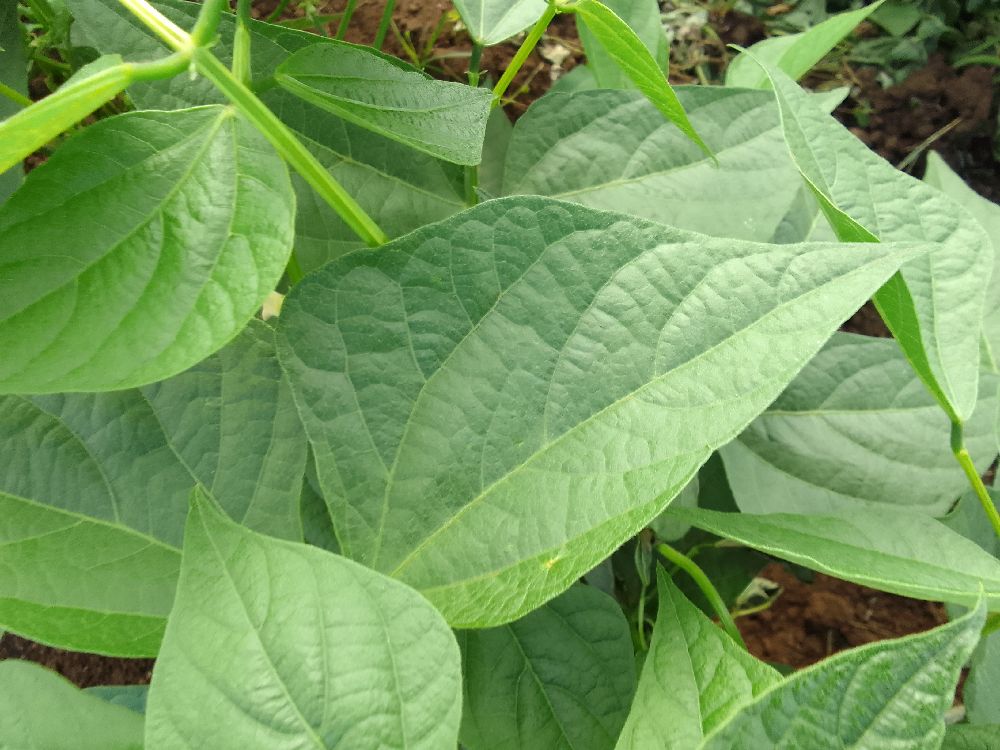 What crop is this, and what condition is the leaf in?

common bean, healthy
